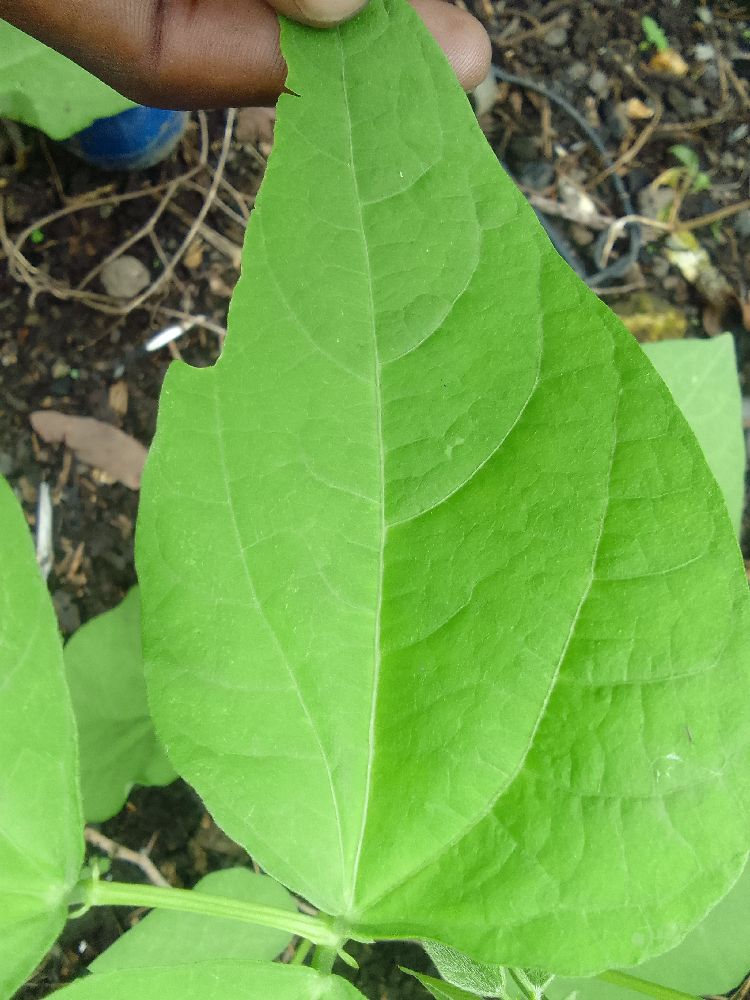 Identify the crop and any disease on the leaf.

common bean, healthy
